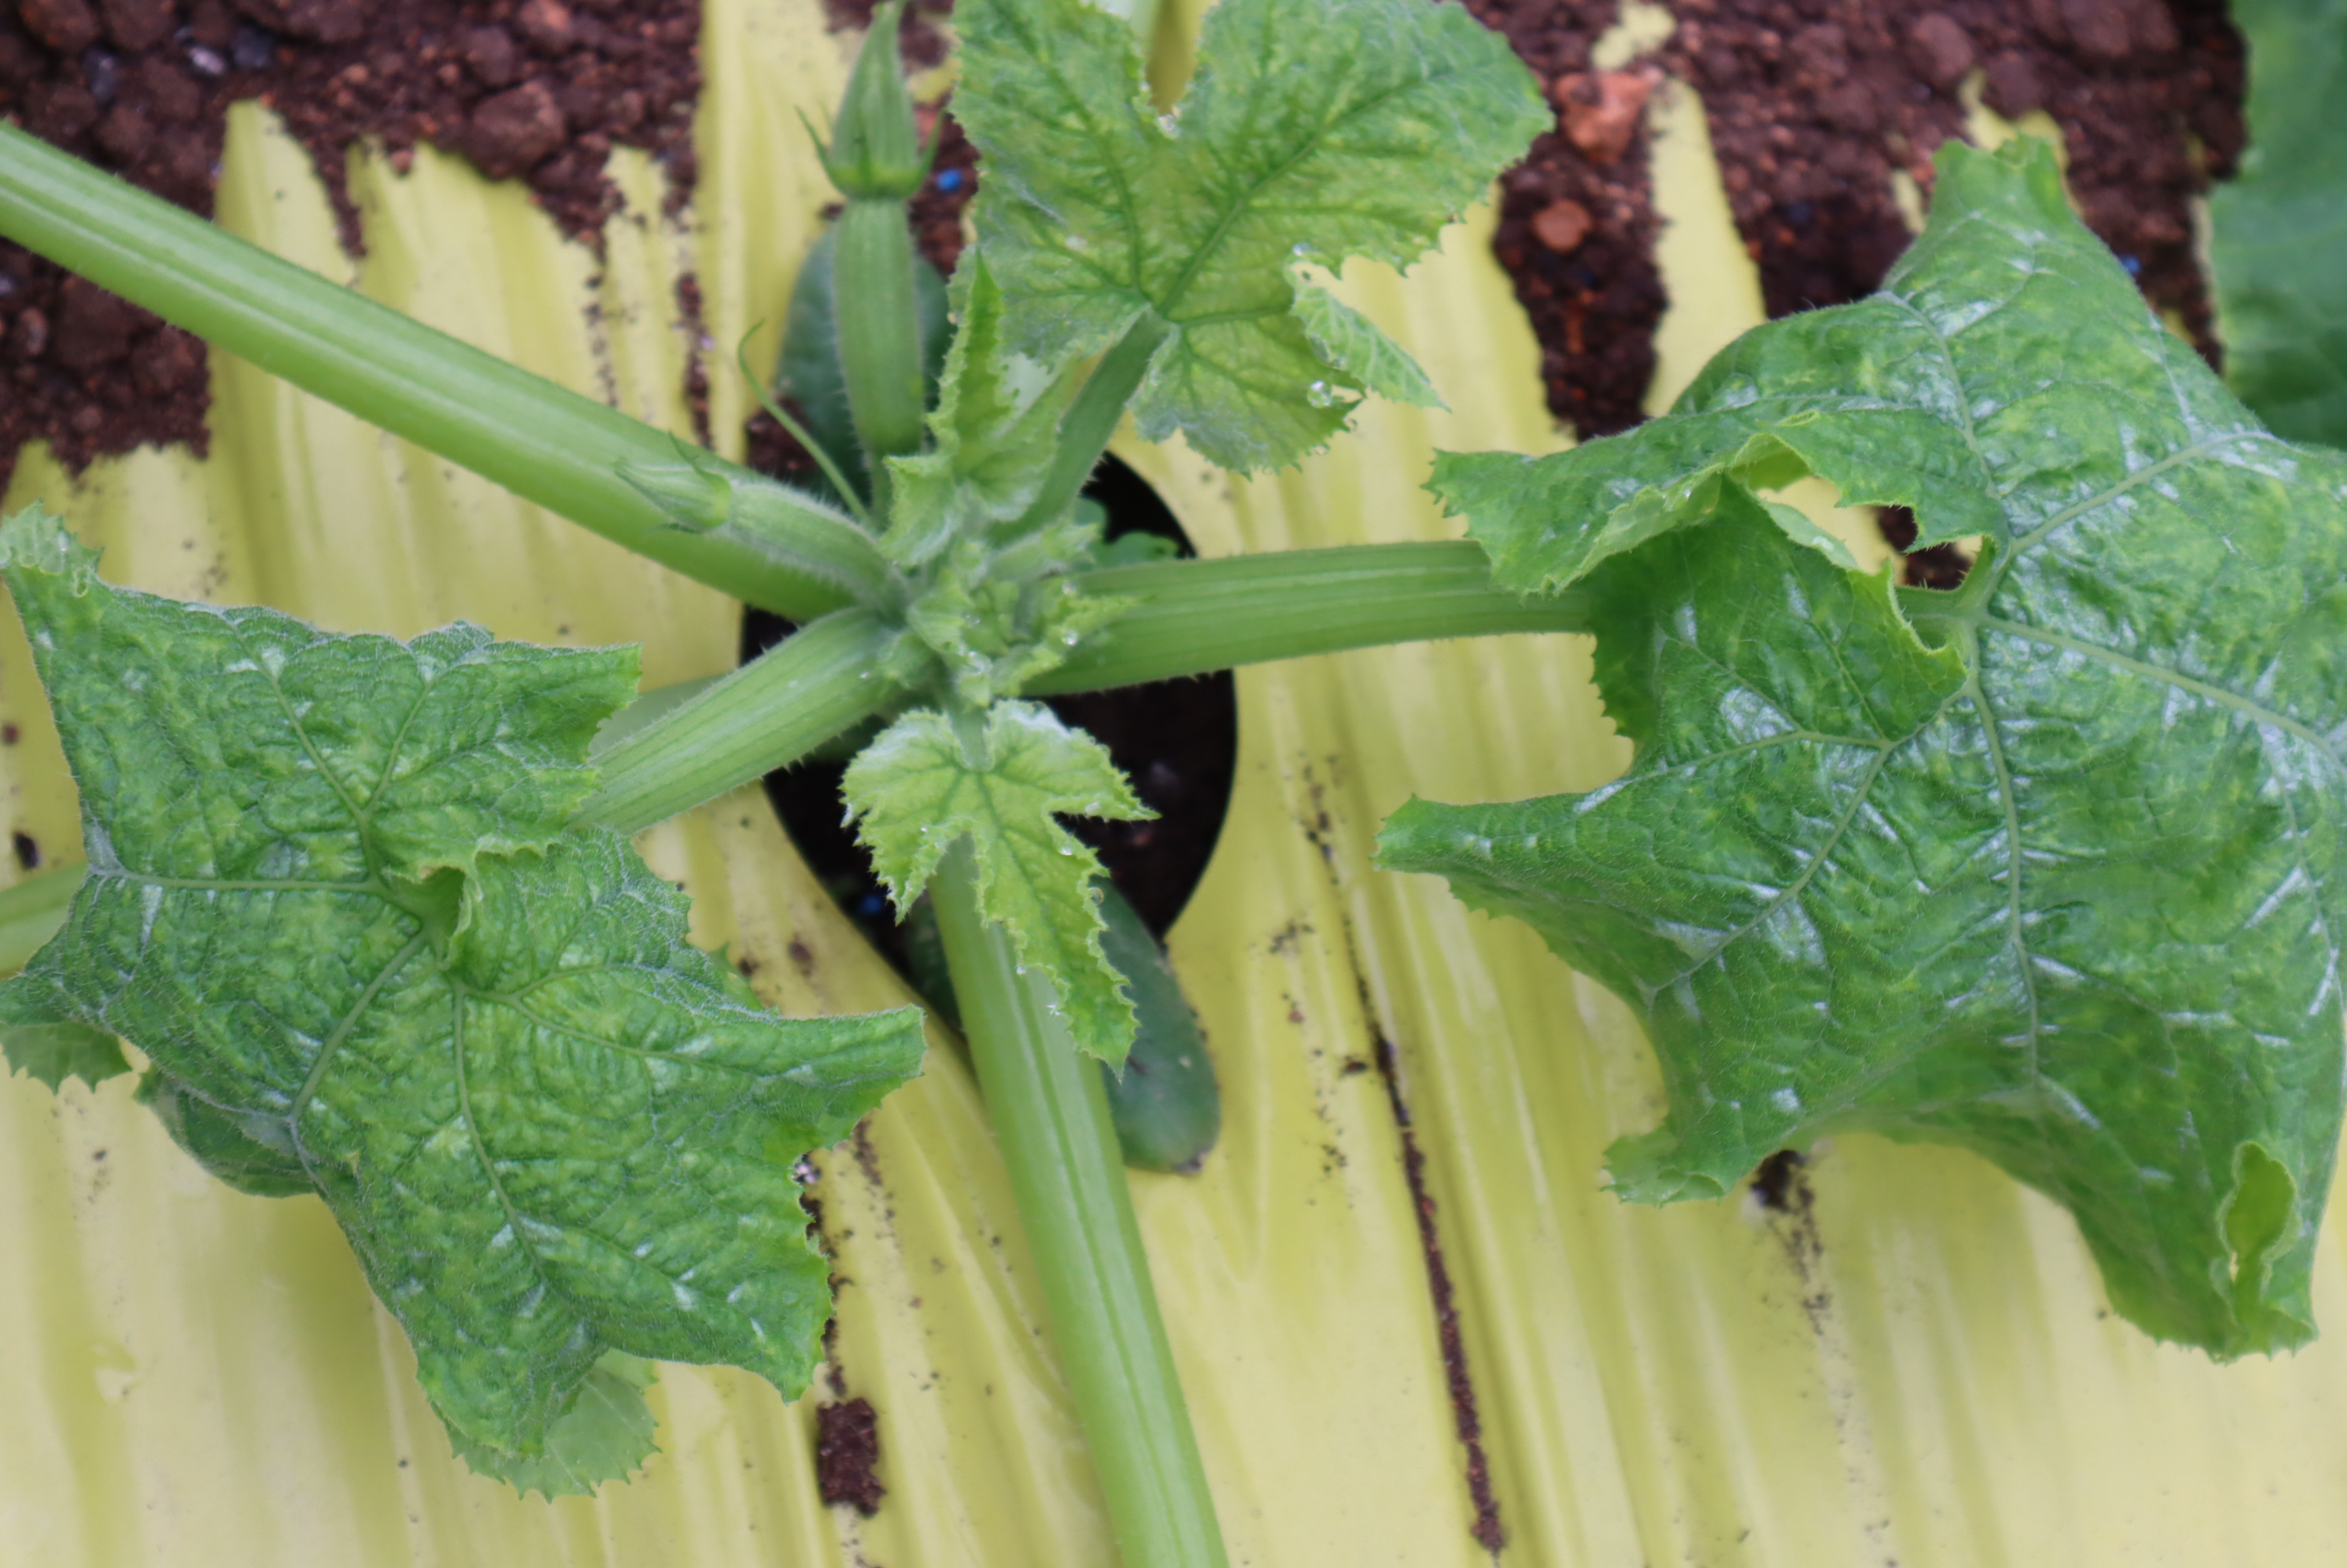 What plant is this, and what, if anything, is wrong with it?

zucchini, virosis
